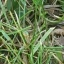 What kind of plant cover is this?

grass
